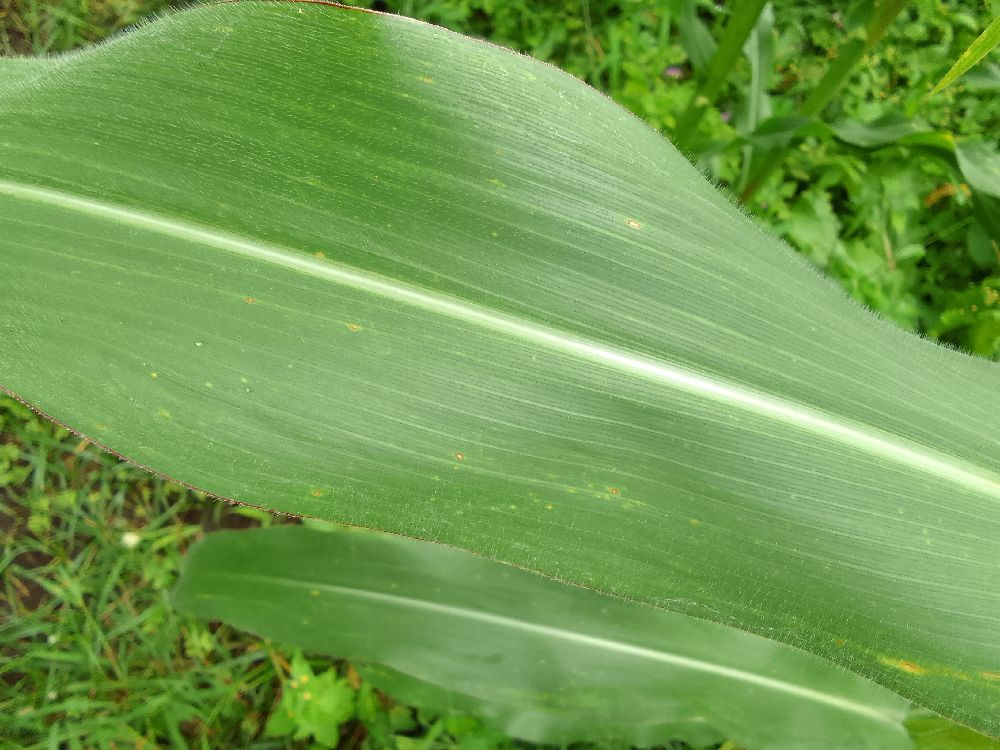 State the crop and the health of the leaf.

maize, healthy
